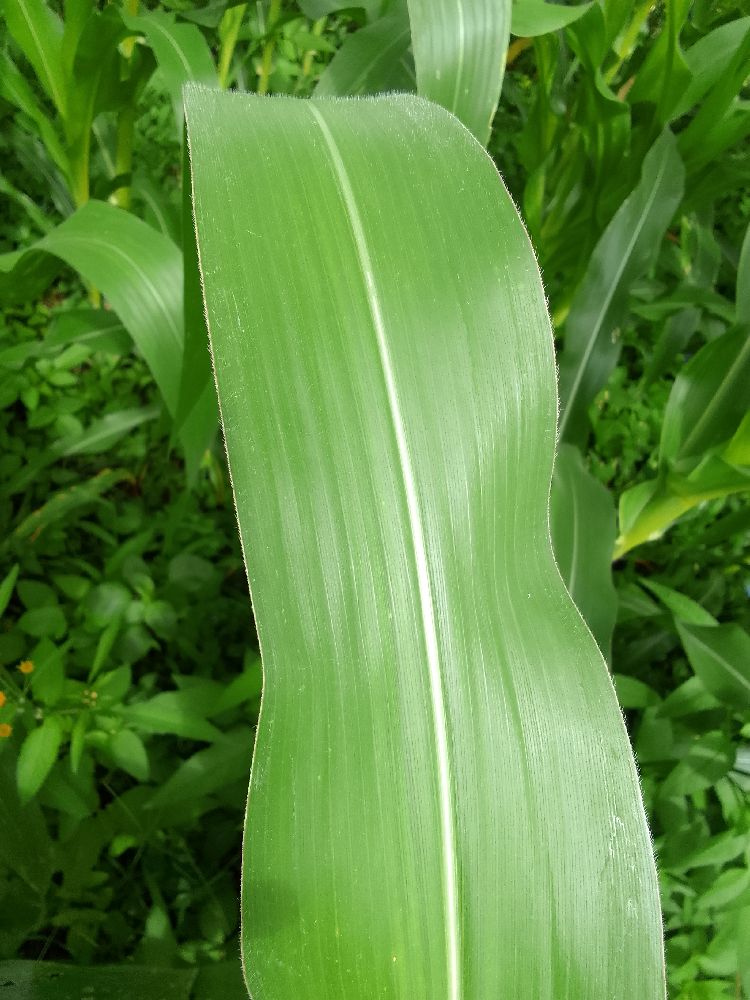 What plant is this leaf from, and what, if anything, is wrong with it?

maize, healthy
